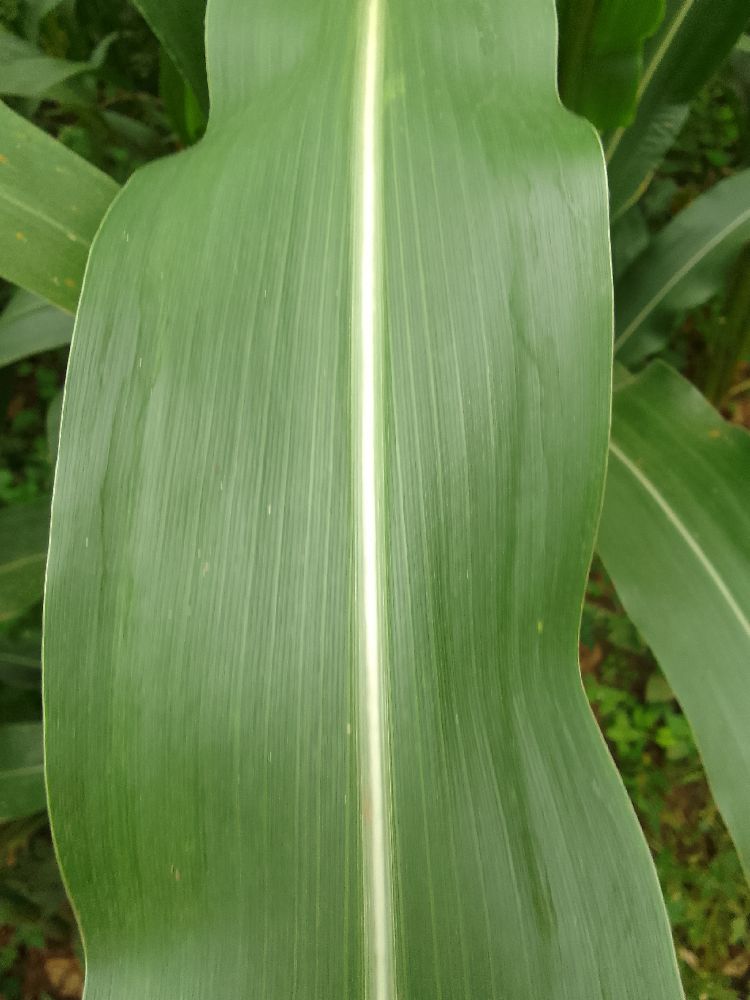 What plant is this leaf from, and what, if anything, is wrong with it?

maize, healthy
